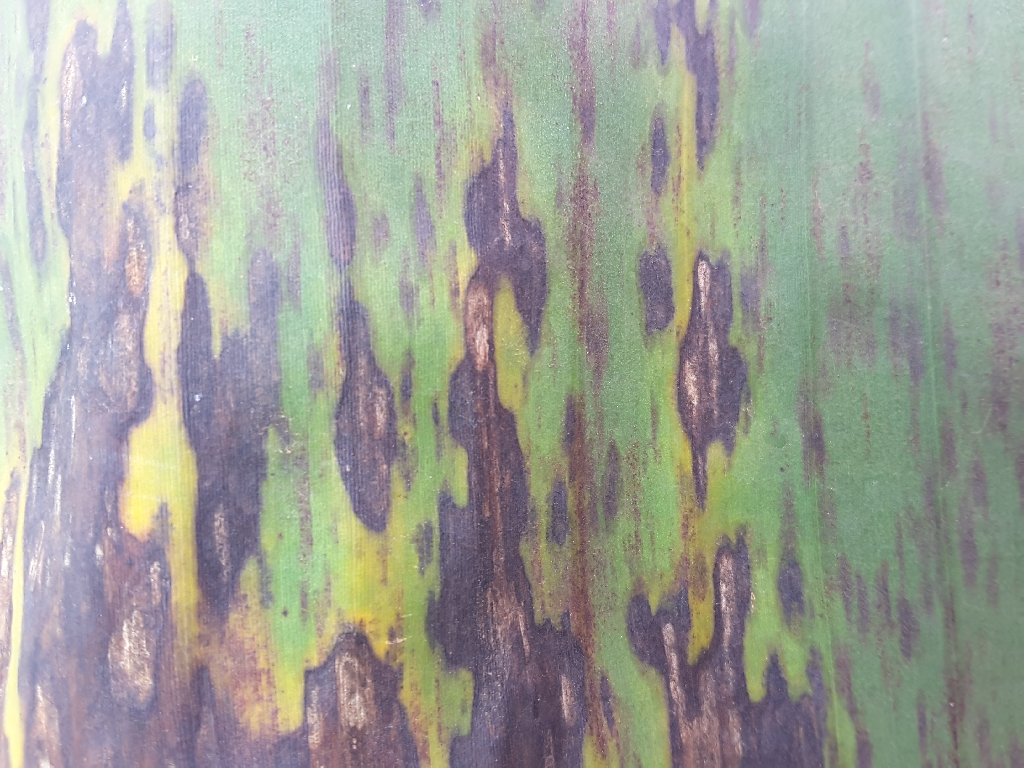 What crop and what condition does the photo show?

banana, black sigatoka
